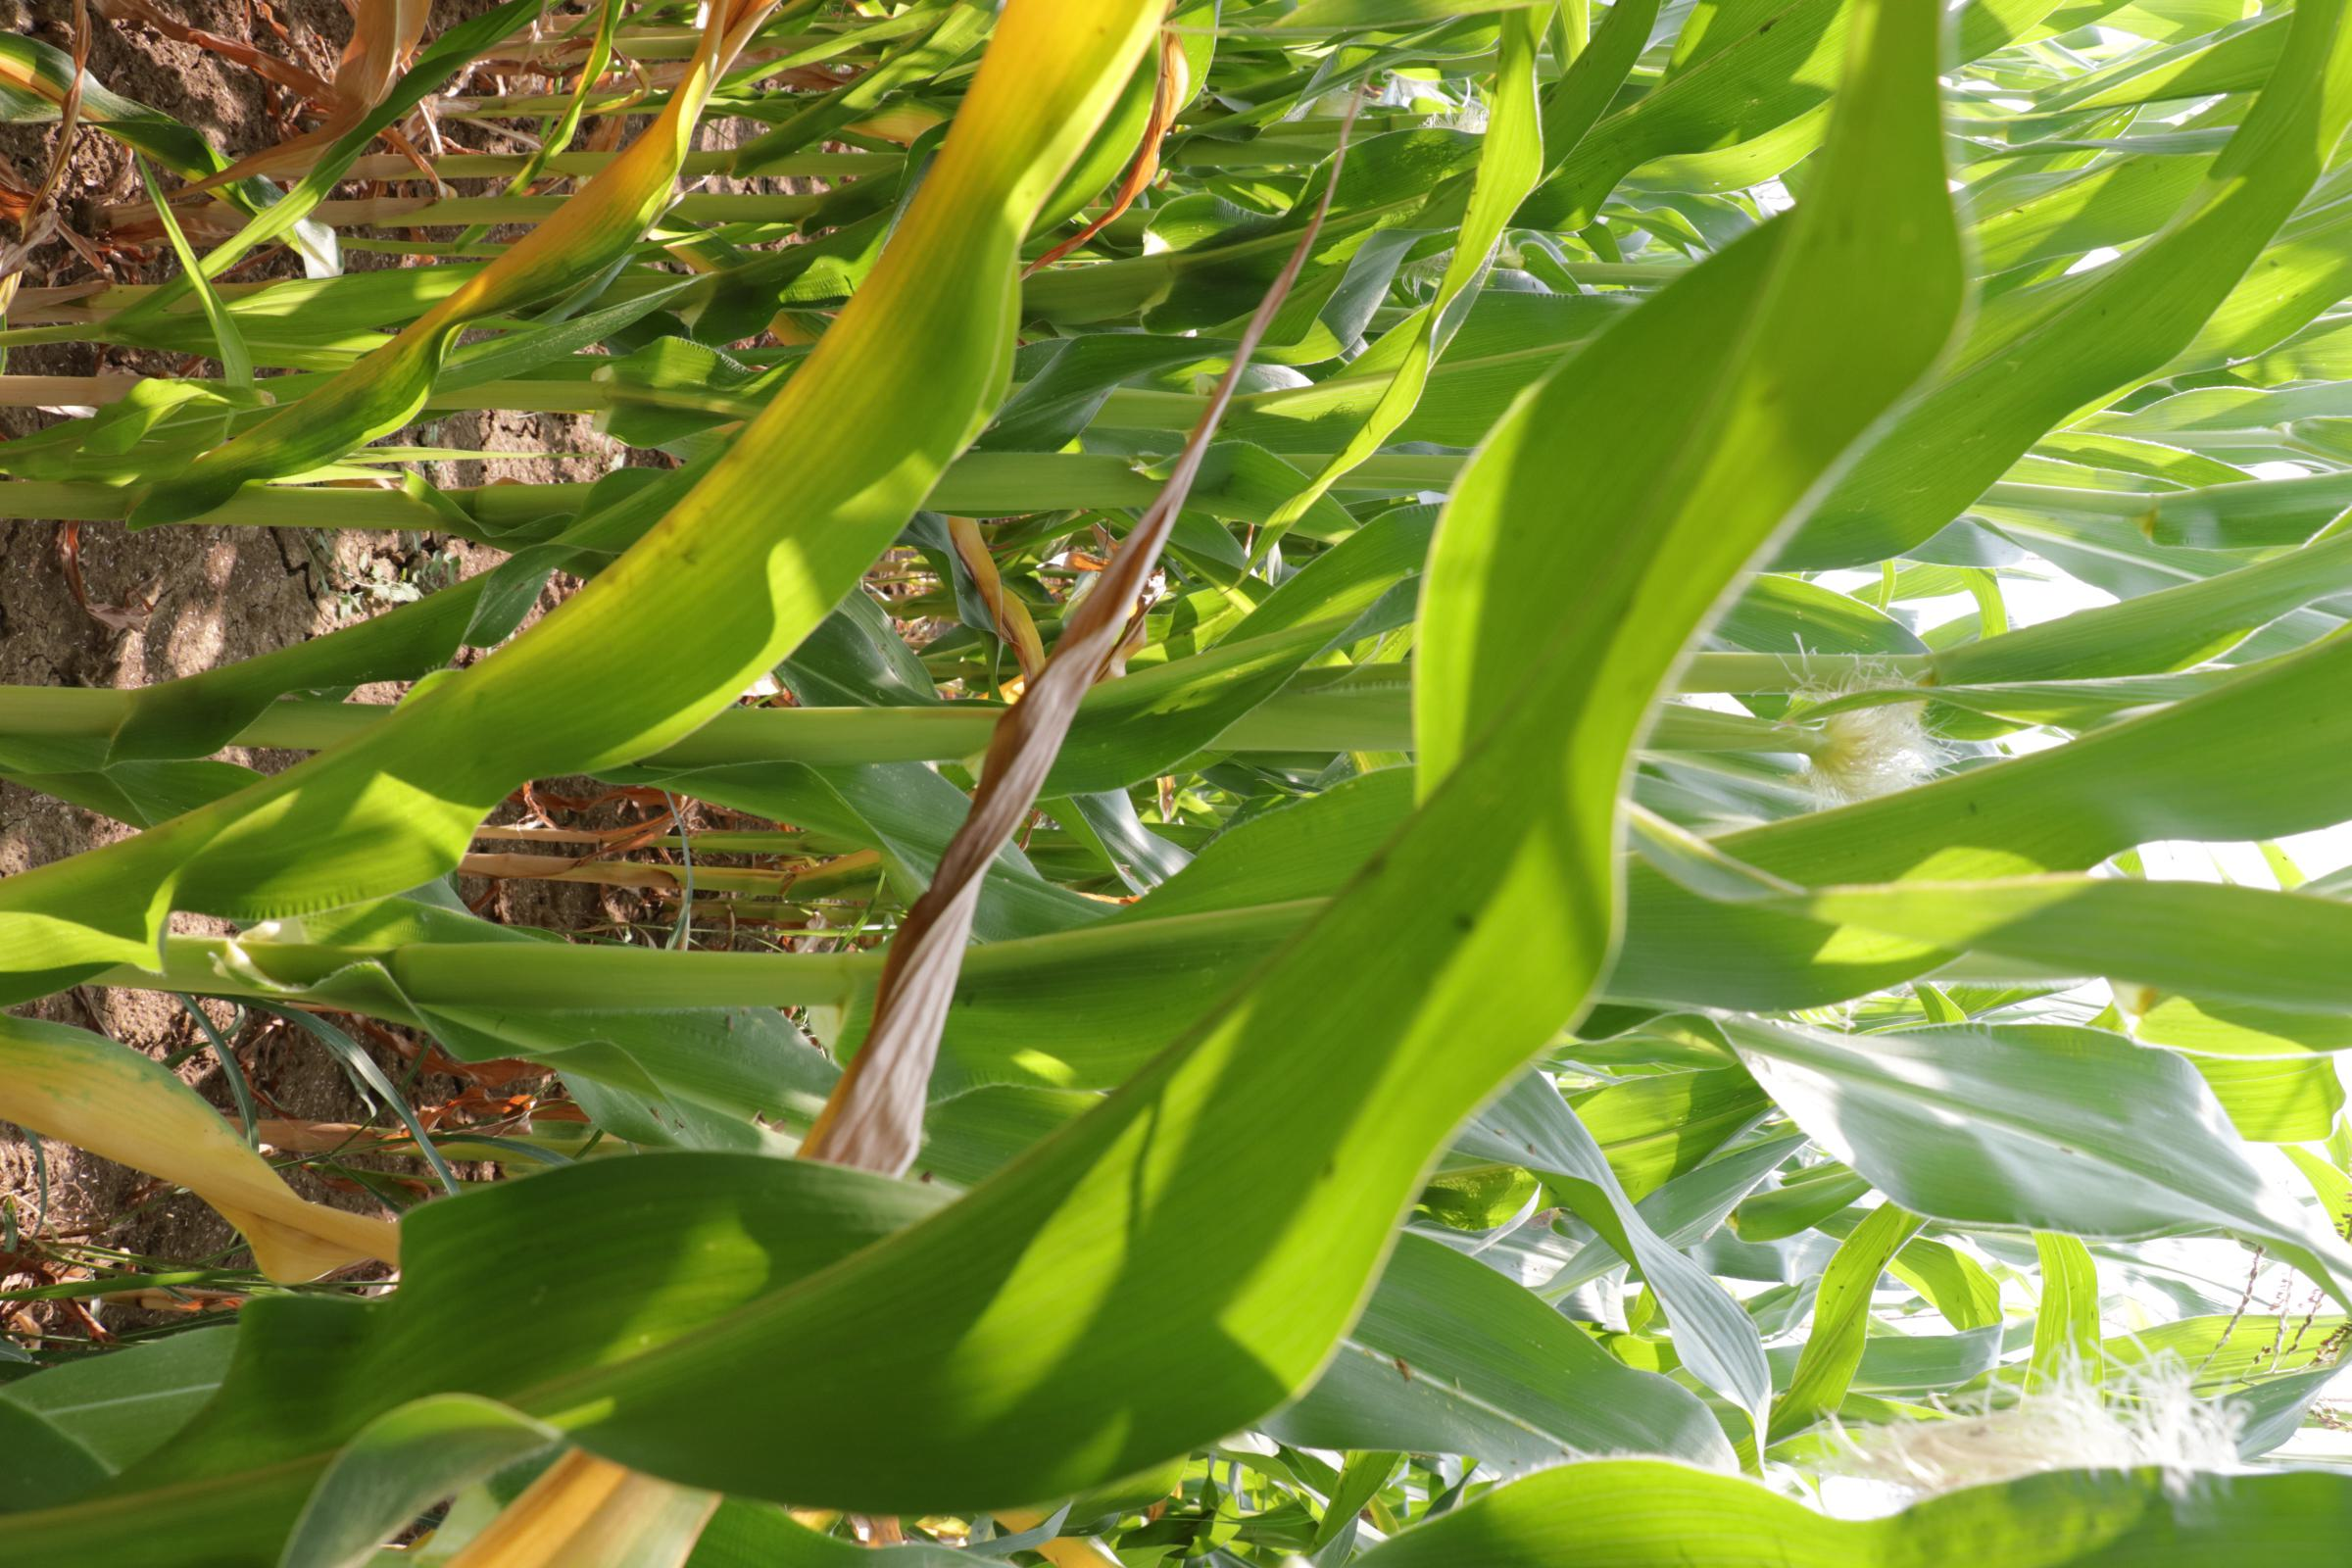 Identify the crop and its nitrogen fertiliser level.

maize, no added nitrogen
